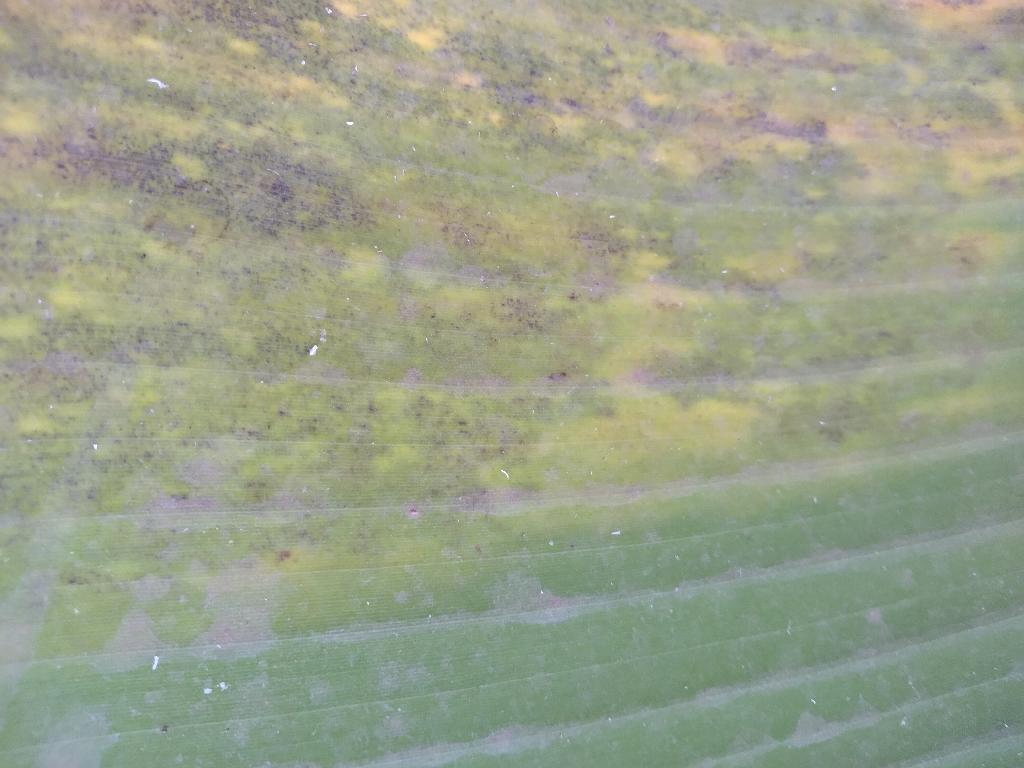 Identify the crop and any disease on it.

banana, black sigatoka
